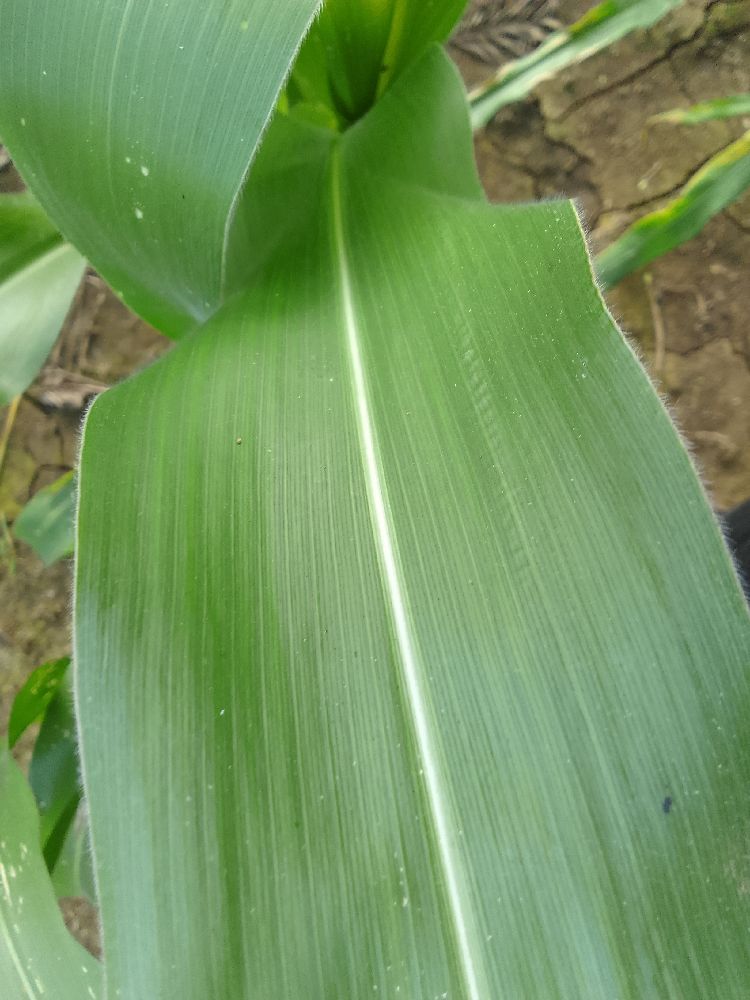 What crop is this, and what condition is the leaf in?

maize, healthy
